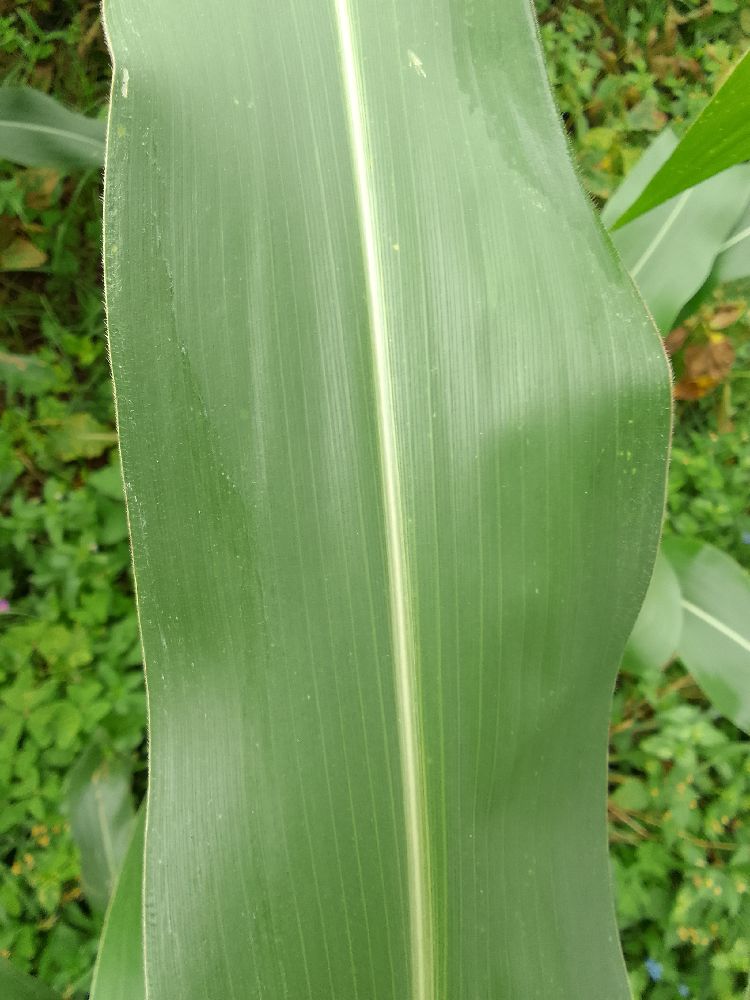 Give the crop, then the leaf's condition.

maize, healthy
